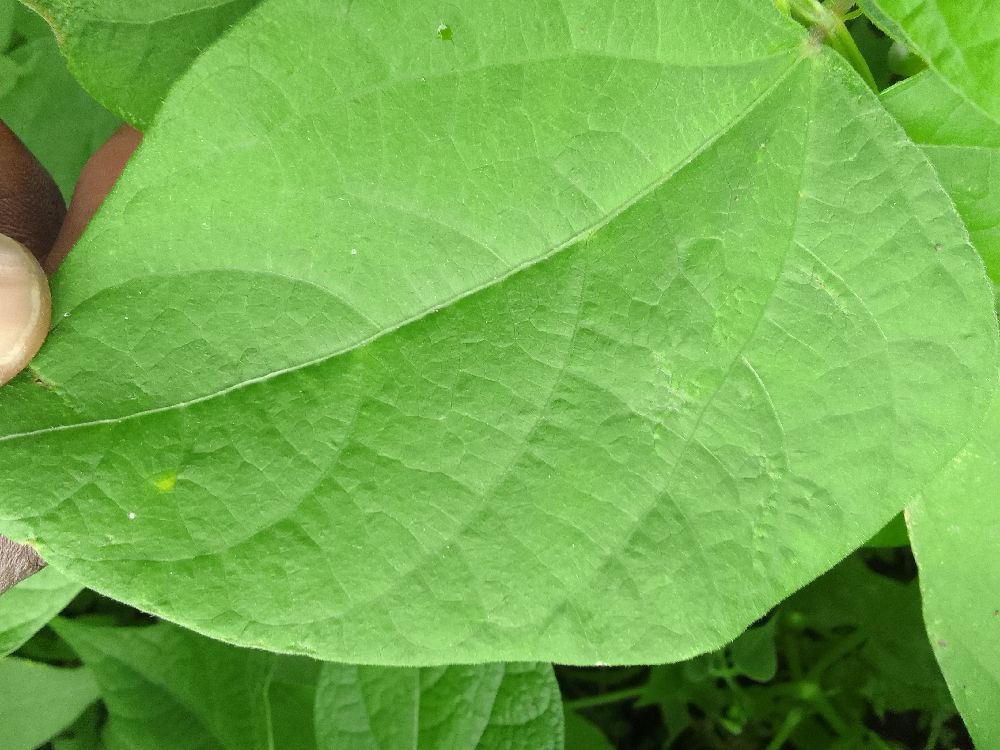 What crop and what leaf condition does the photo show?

common bean, healthy
